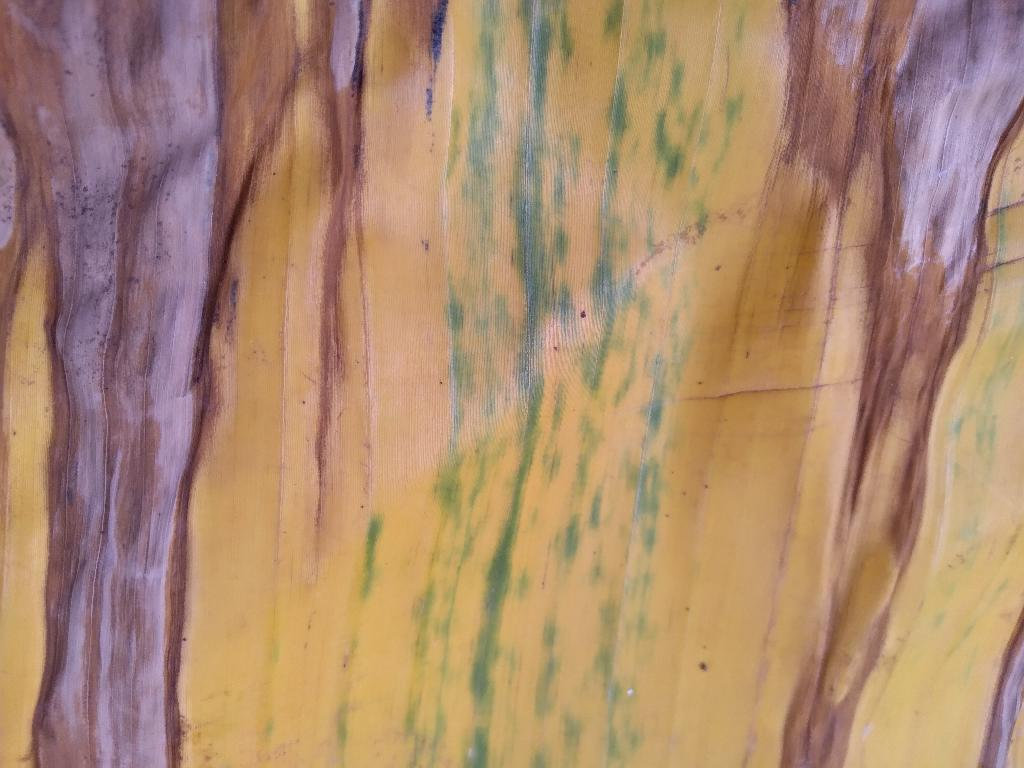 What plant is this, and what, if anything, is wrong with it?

banana, fusarium wilt race 1
